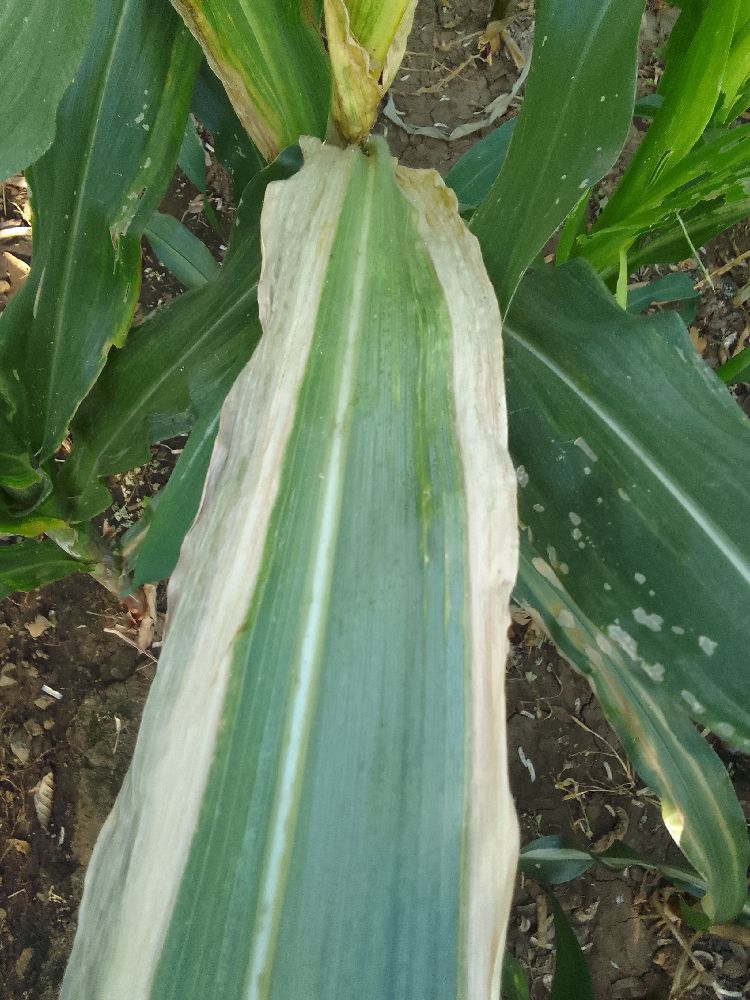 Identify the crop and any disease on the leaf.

maize, maize lethal necrosis
